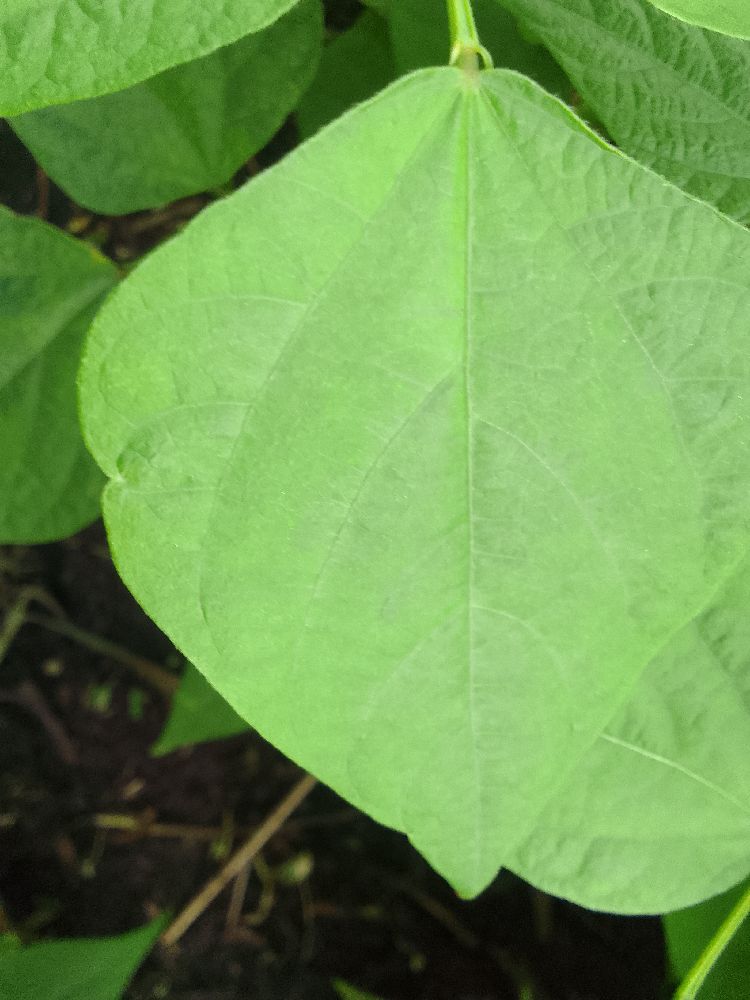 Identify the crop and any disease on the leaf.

common bean, healthy
